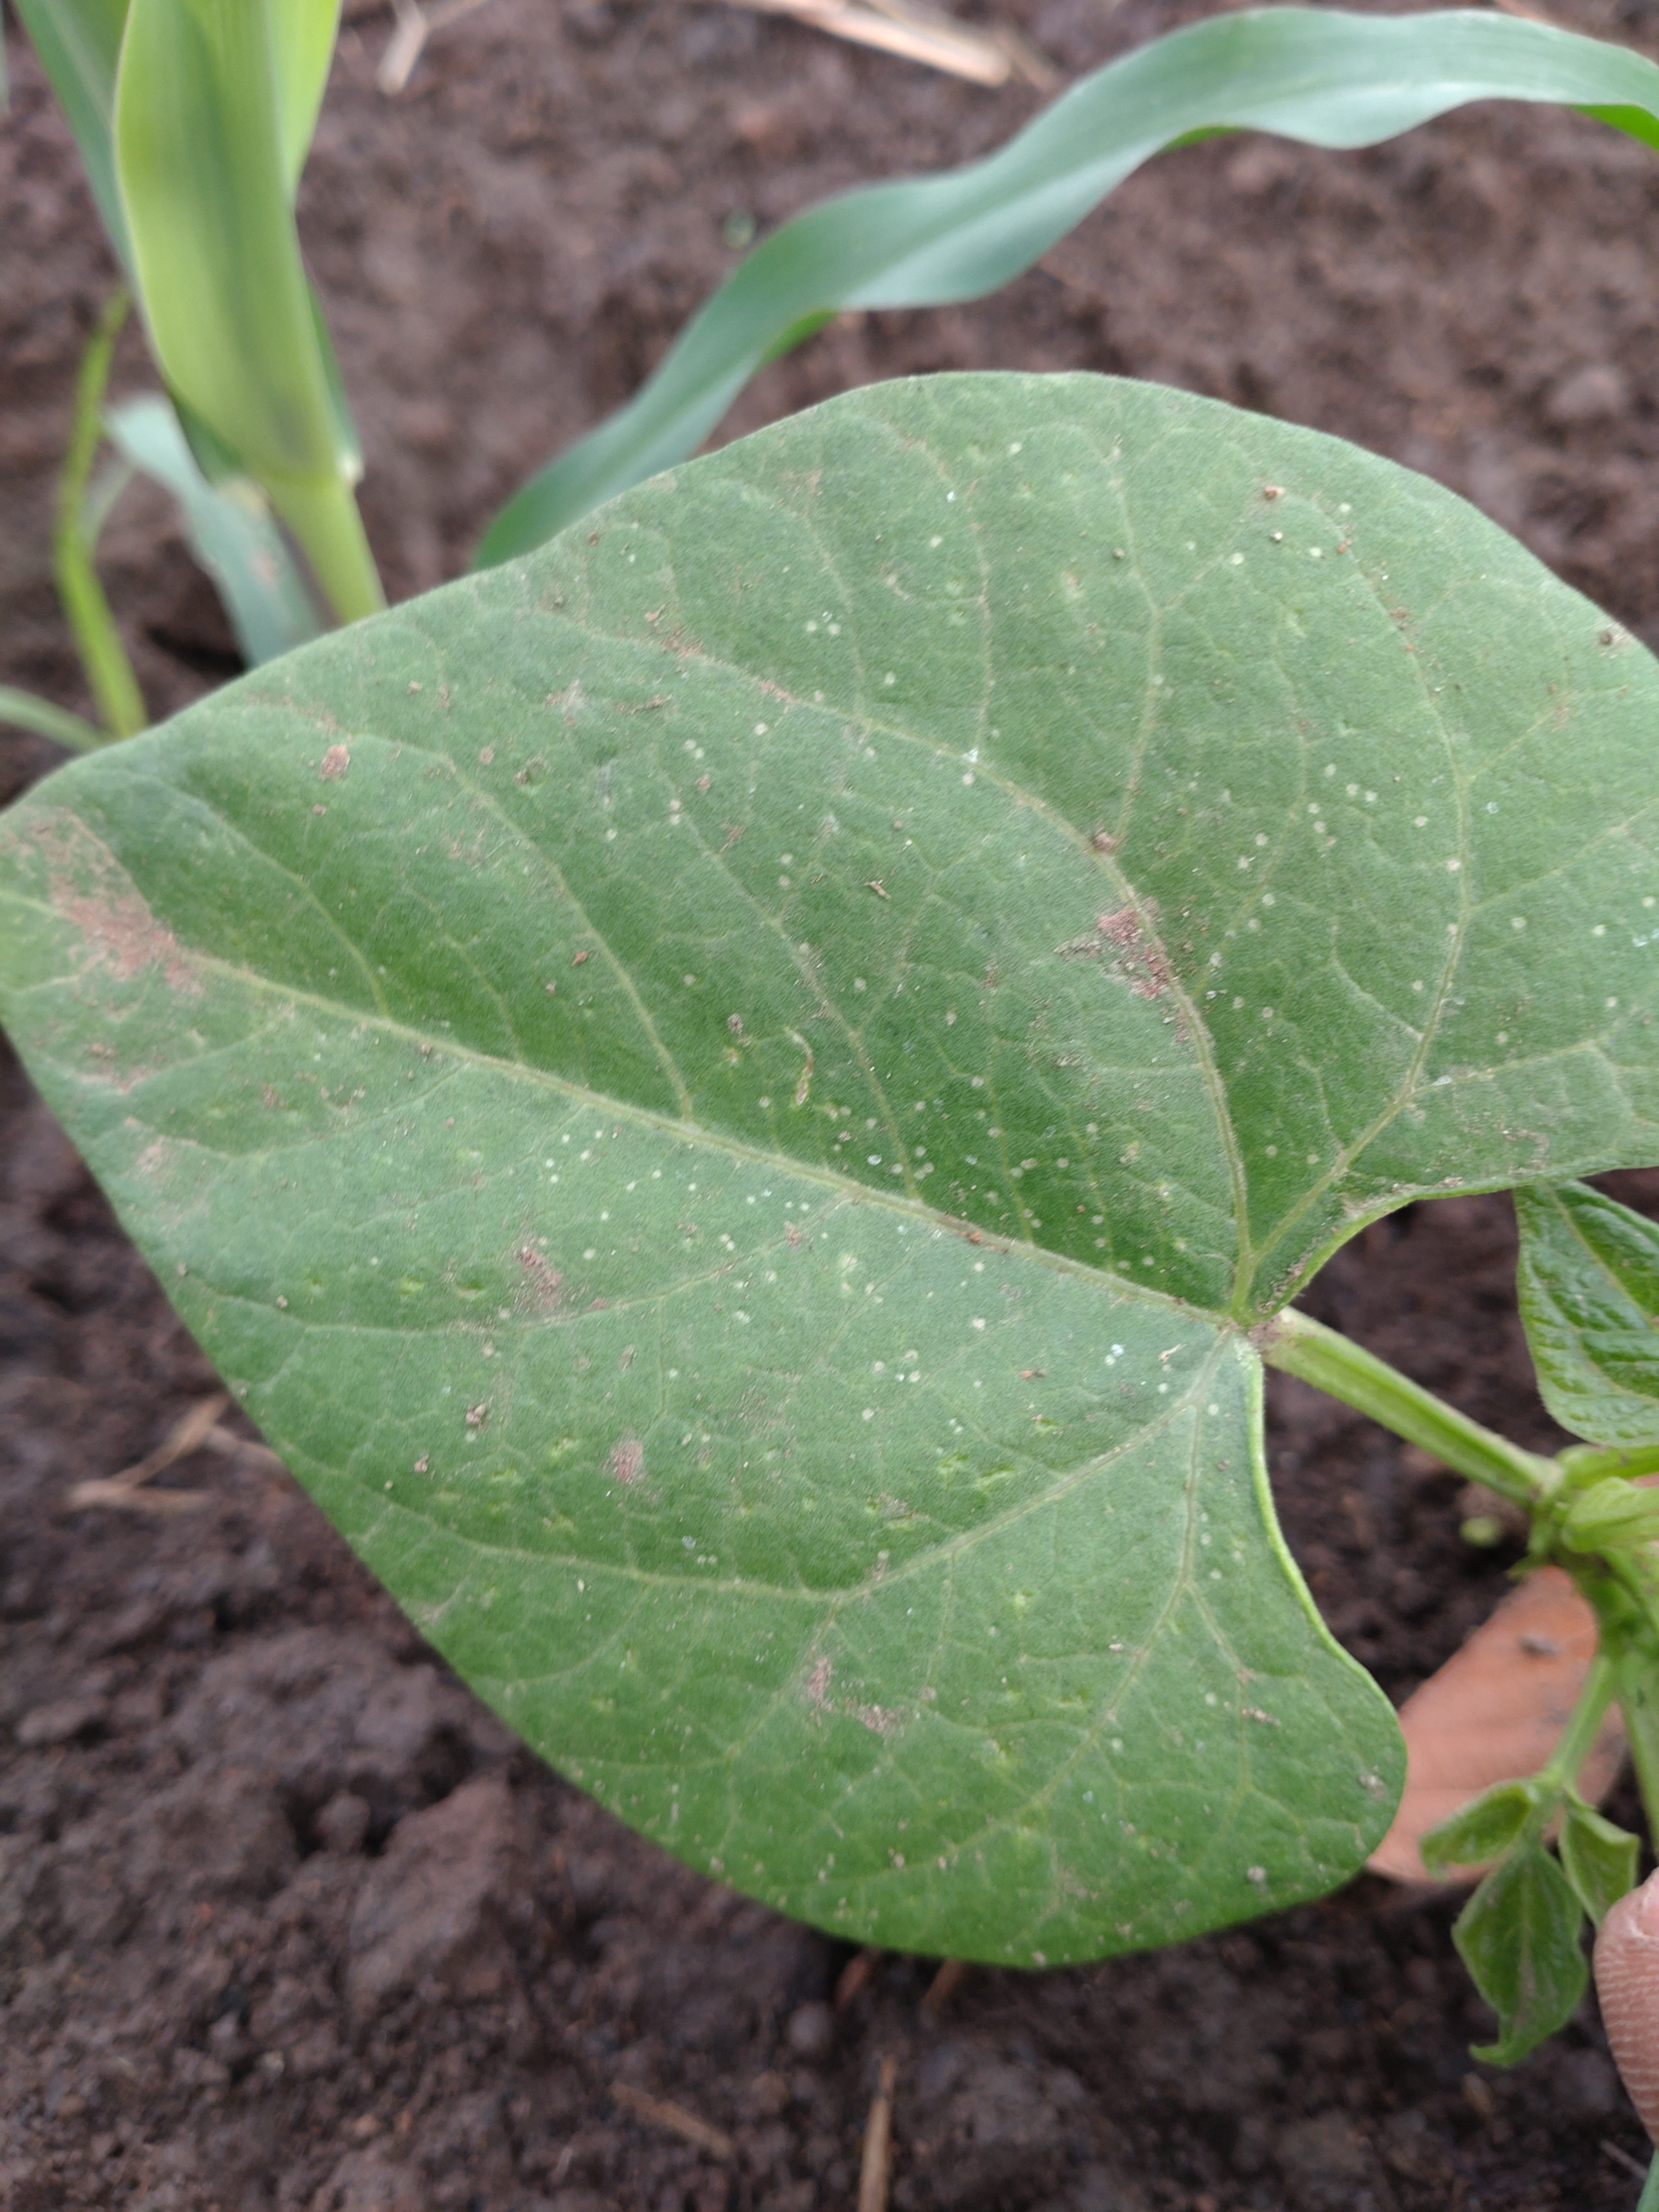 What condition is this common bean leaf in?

healthy
